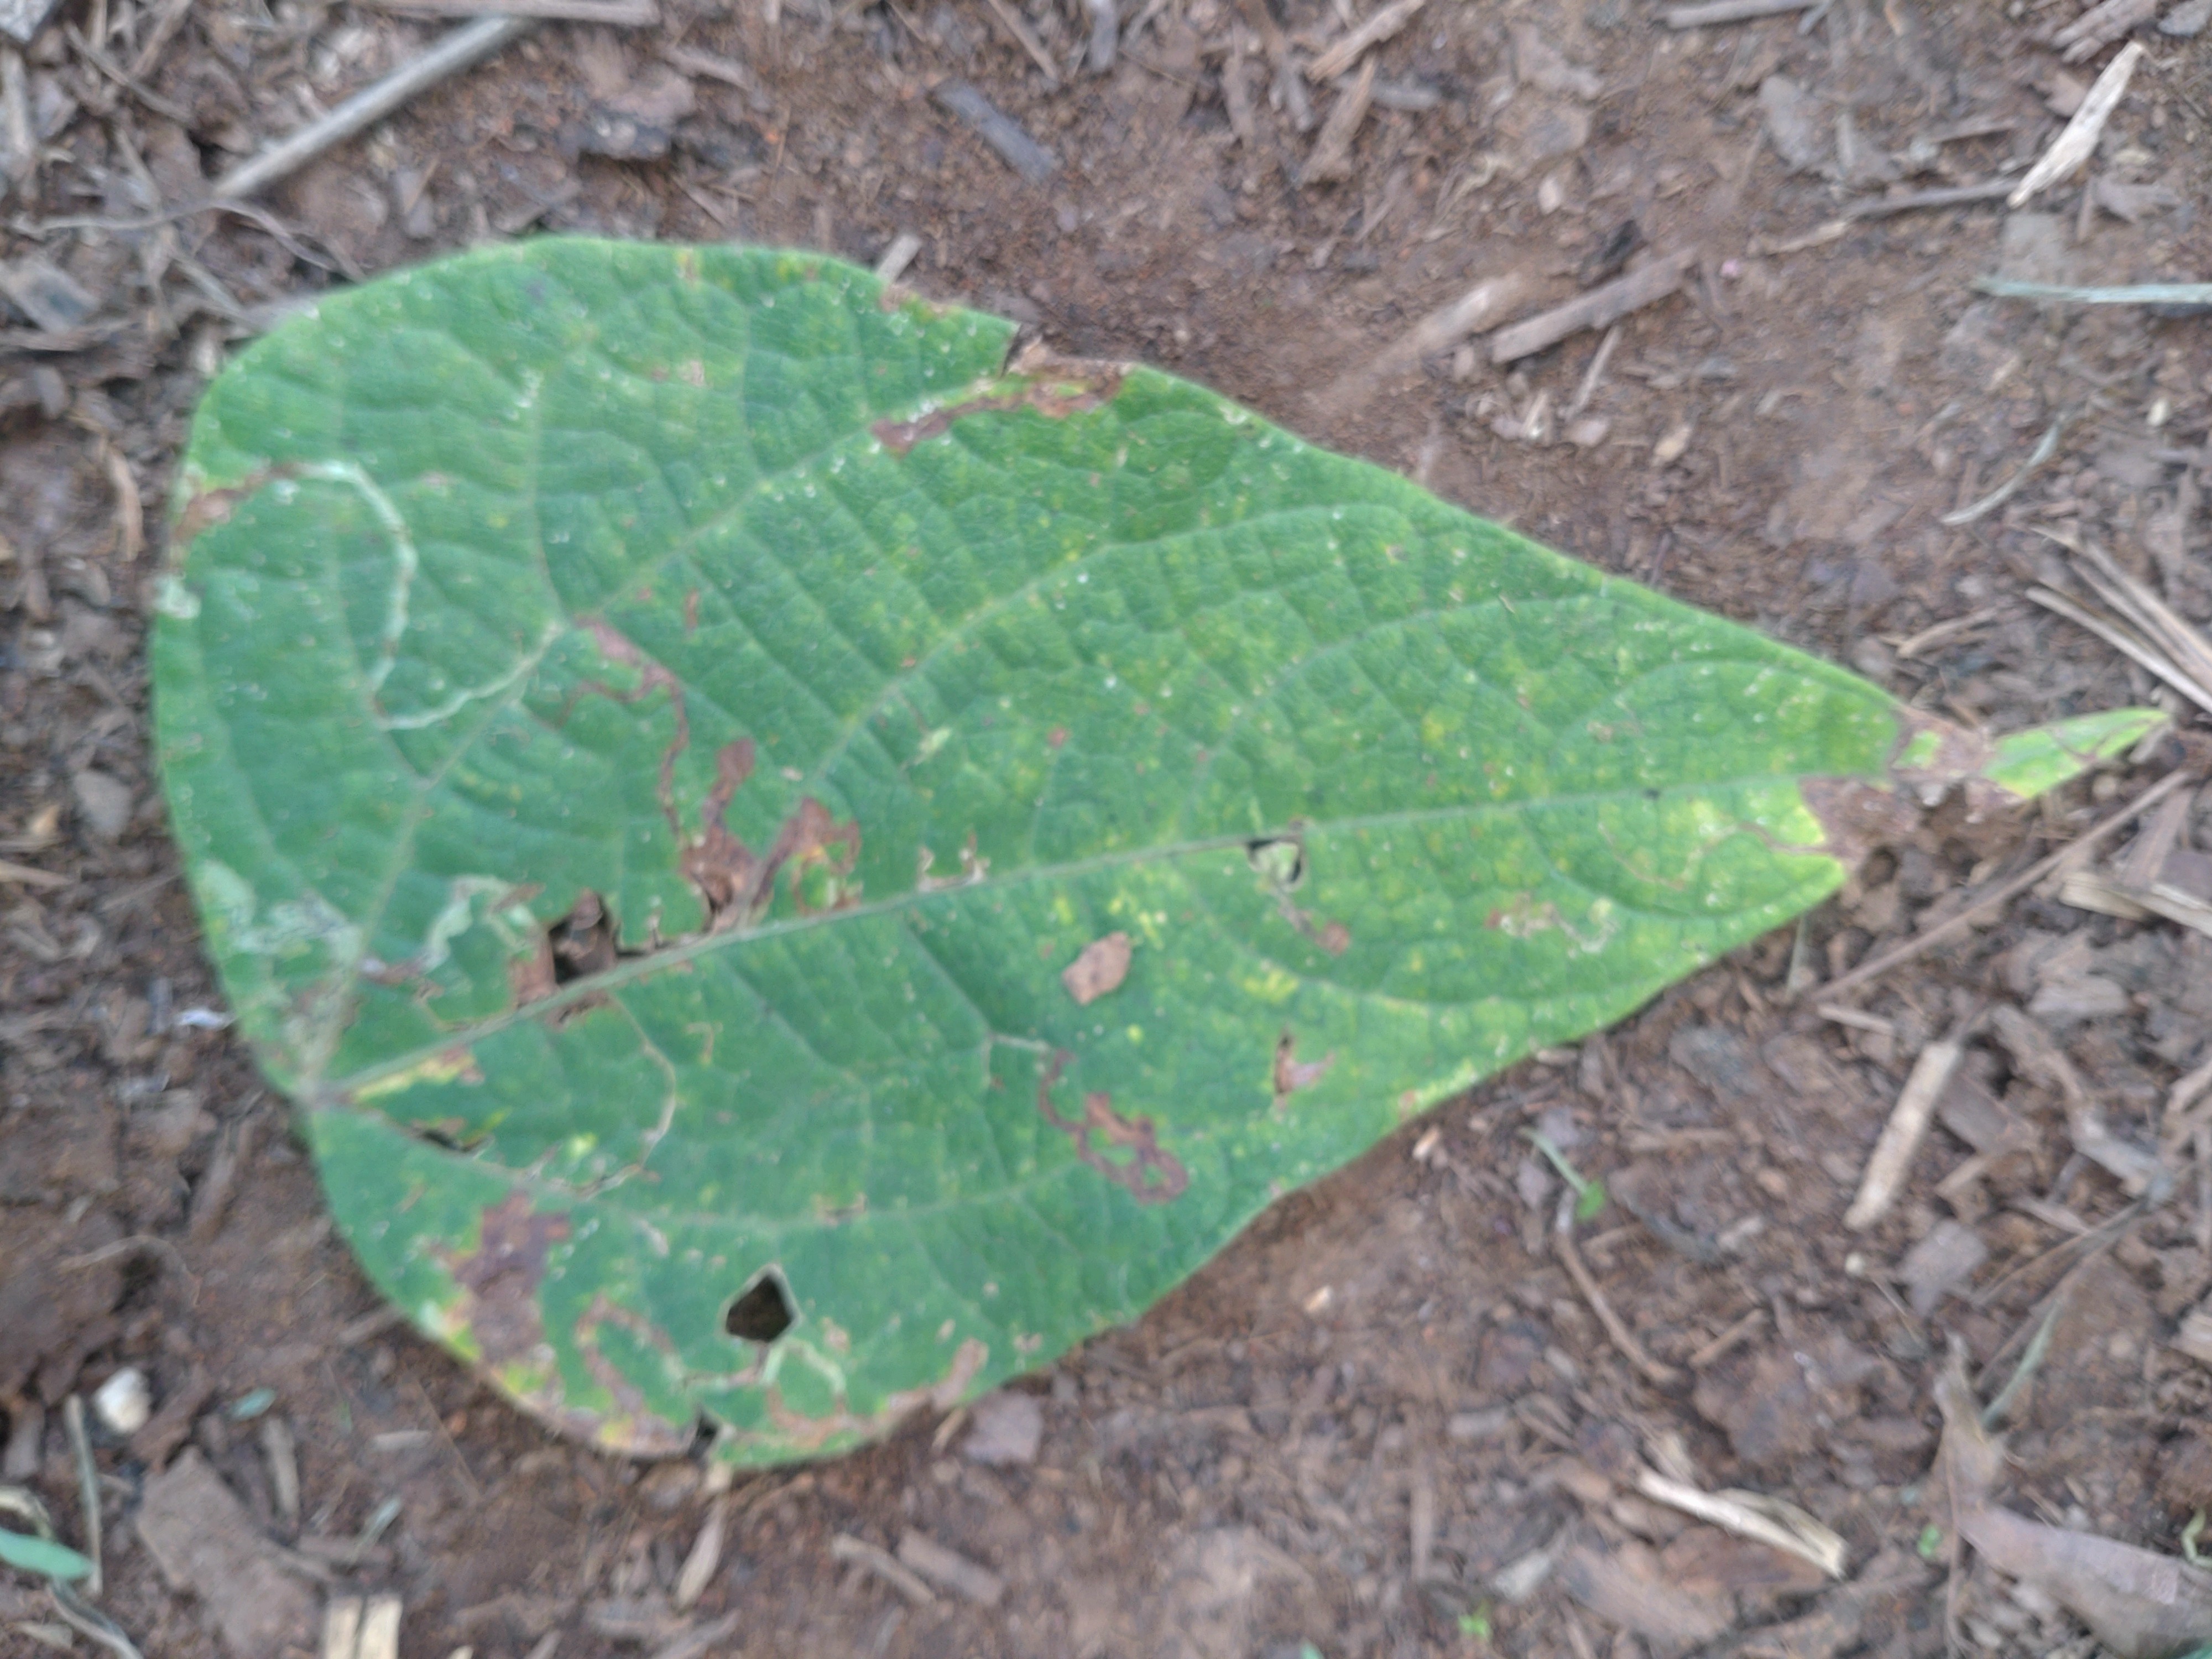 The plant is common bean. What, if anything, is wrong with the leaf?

anthracnose
